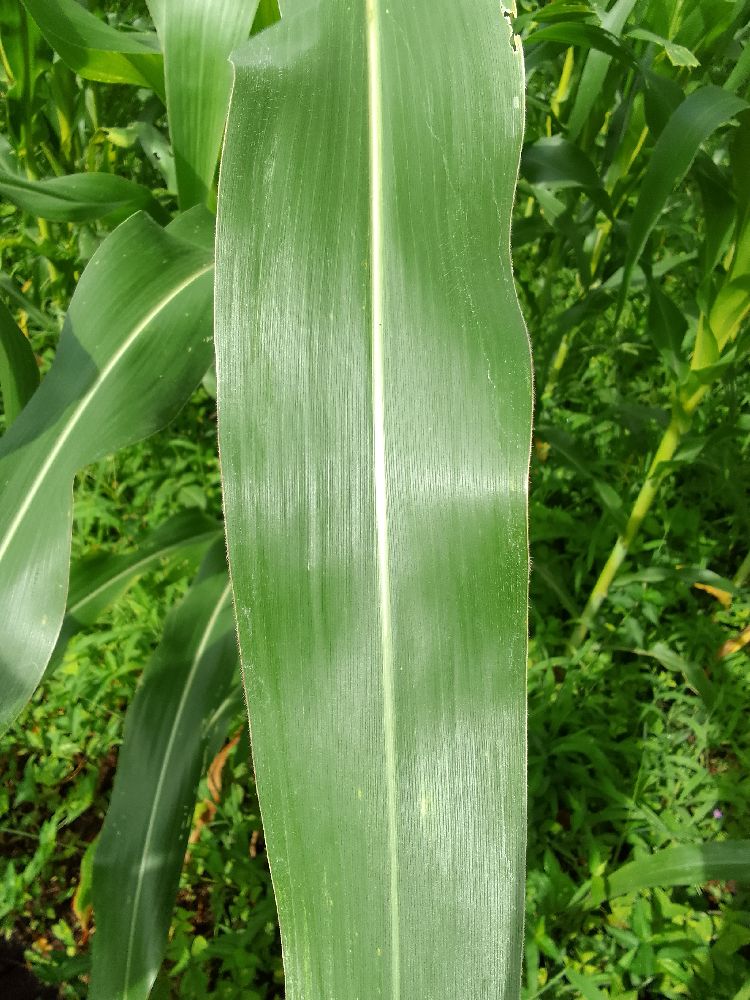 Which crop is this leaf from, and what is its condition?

maize, healthy
